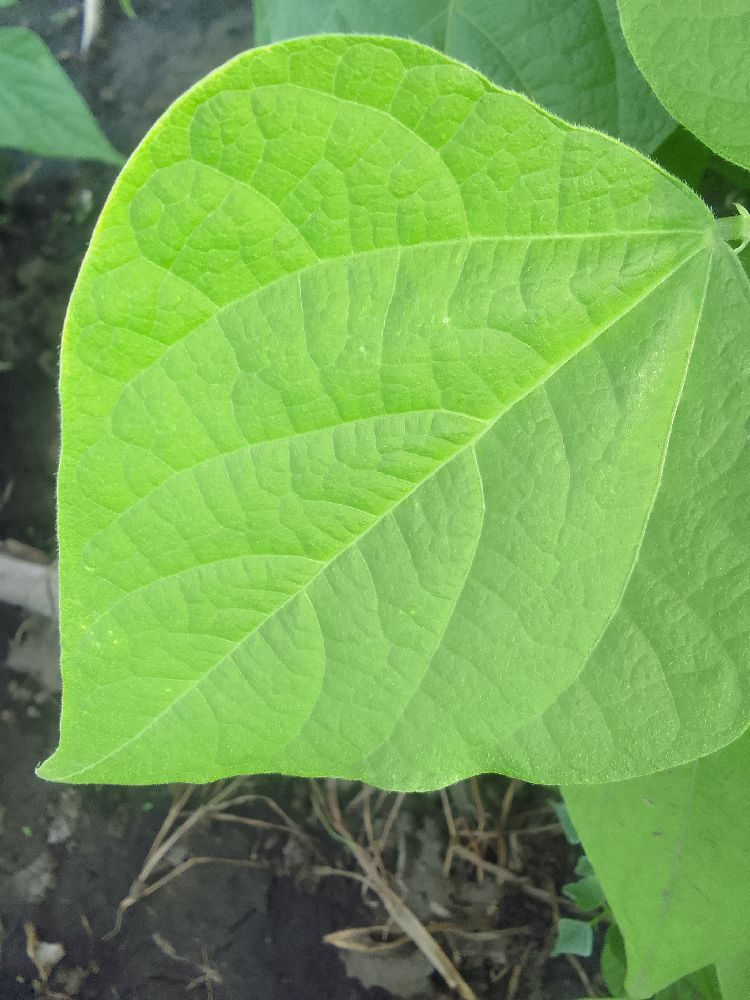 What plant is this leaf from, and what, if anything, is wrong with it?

common bean, healthy
